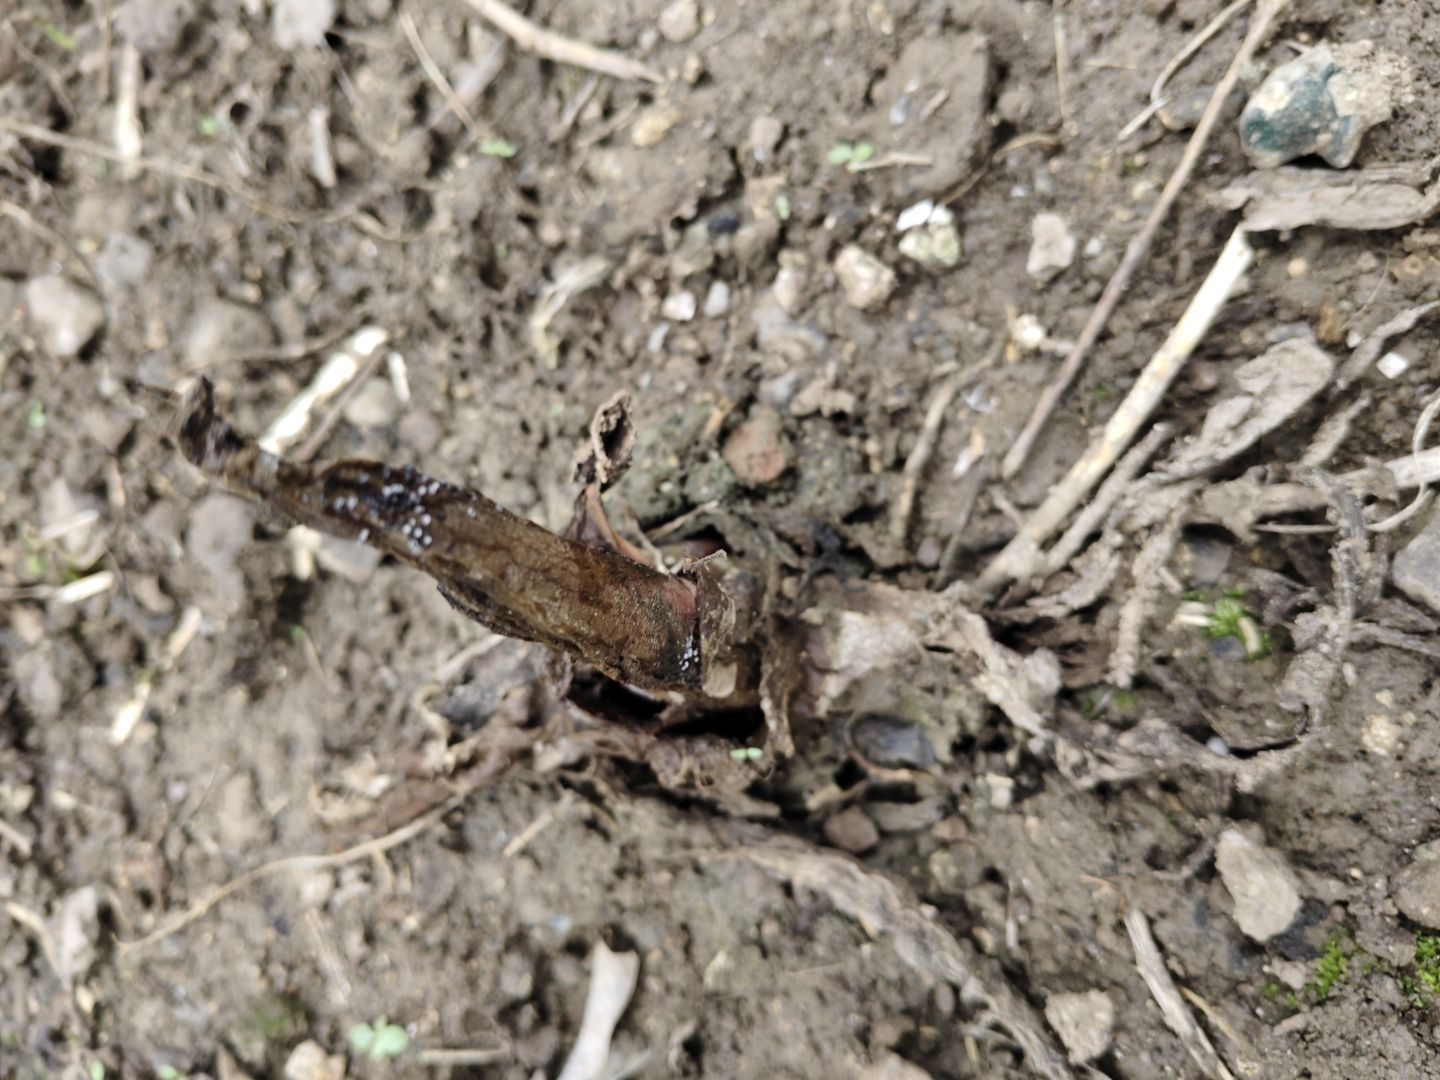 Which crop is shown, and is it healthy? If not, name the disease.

taro, root rot
